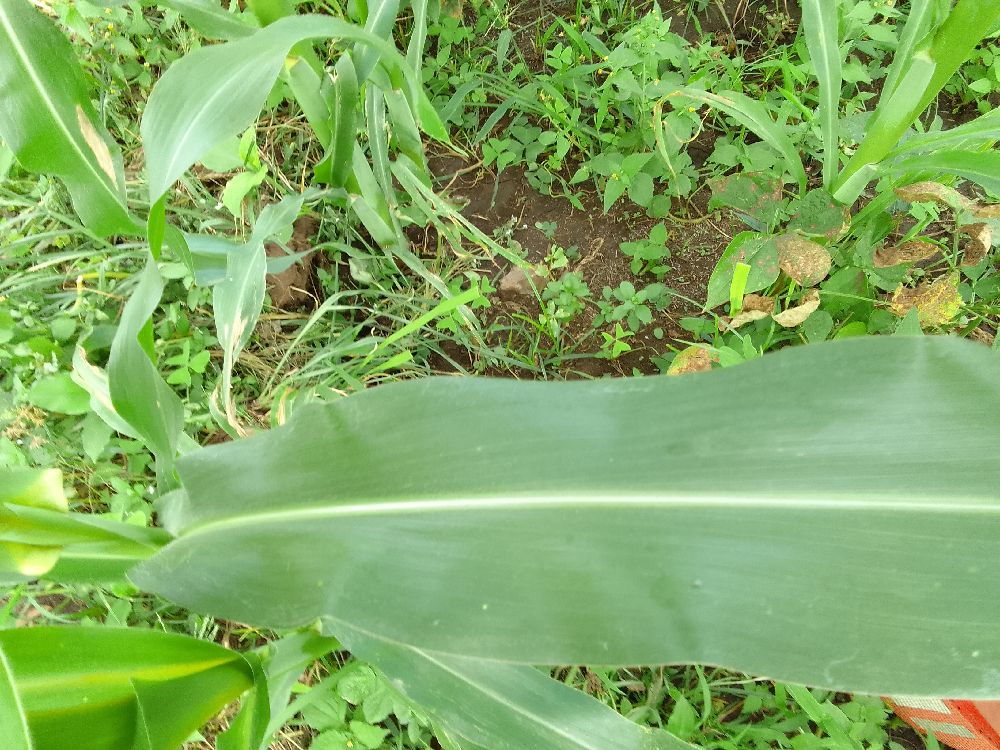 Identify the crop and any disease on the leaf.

maize, healthy
